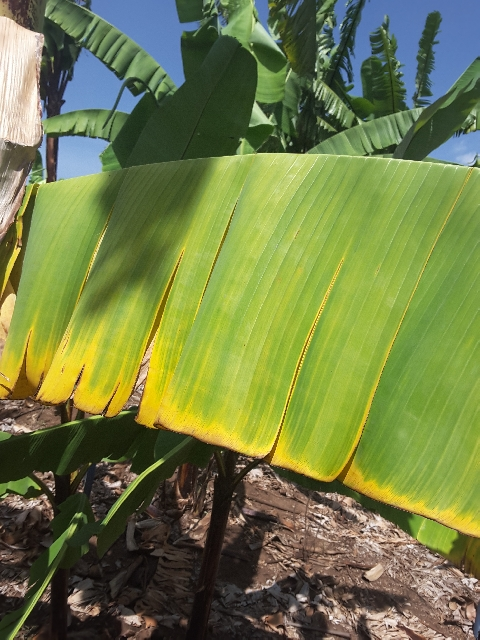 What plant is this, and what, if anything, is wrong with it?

banana, fusarium wilt race 1
